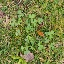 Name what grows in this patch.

unstructured weed
